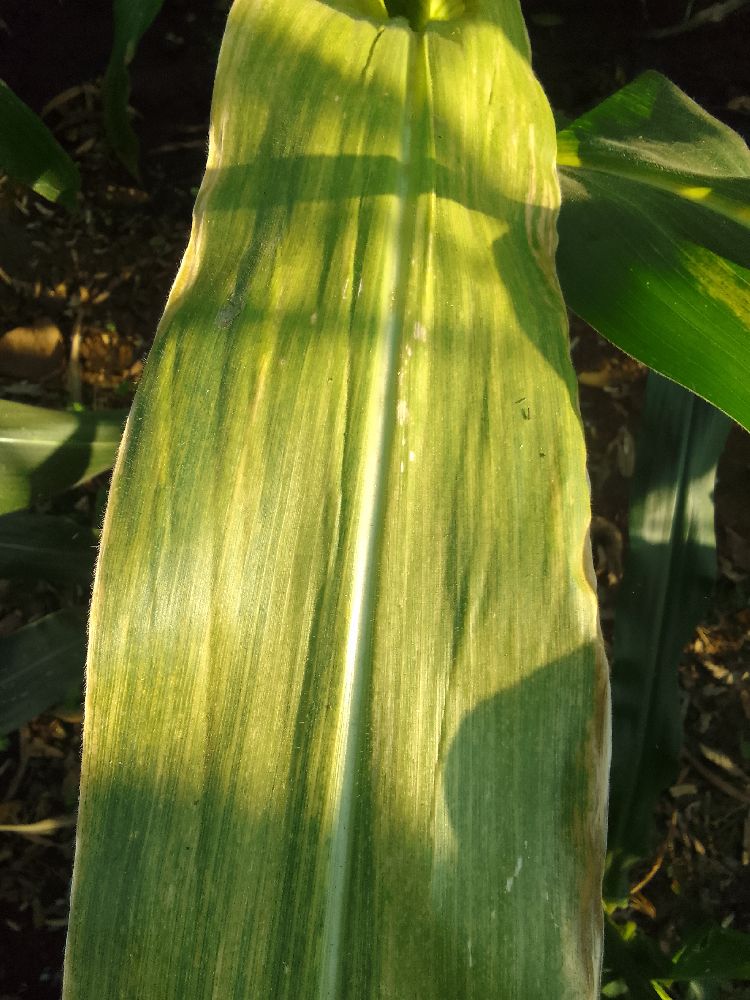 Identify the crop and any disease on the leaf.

maize, maize lethal necrosis
